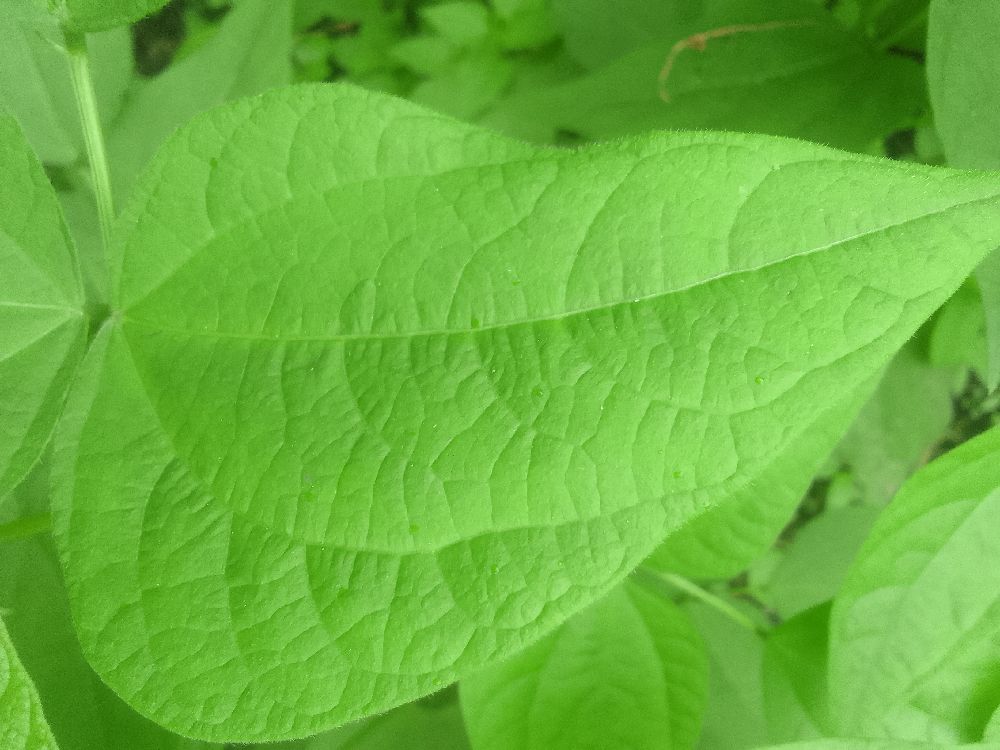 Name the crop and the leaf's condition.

common bean, healthy
